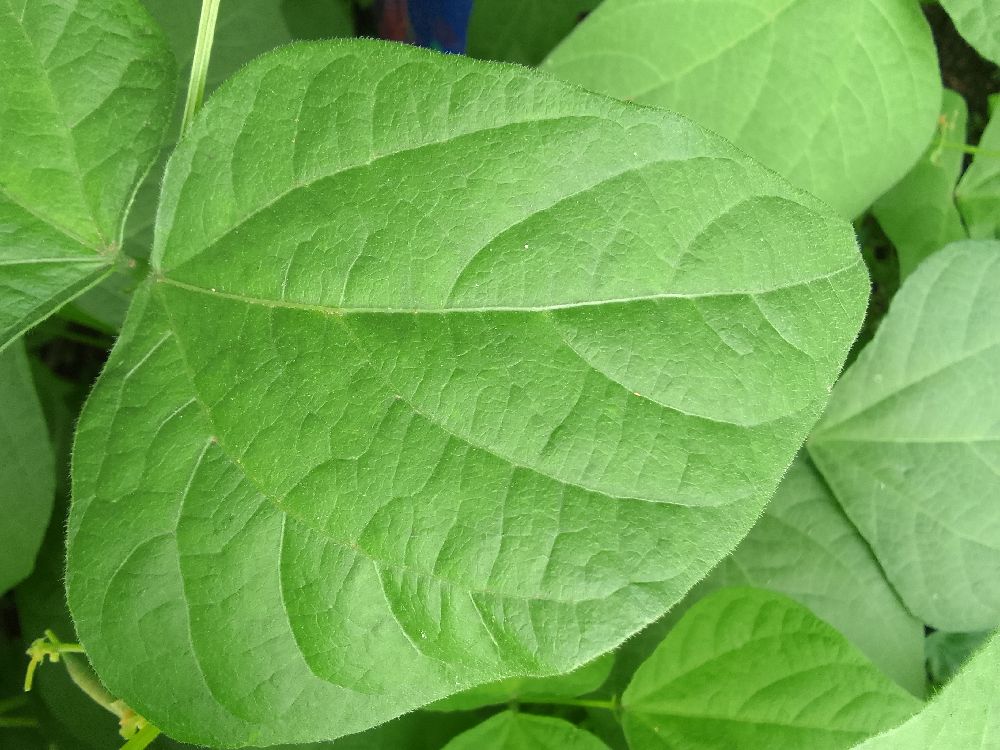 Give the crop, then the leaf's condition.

common bean, healthy
